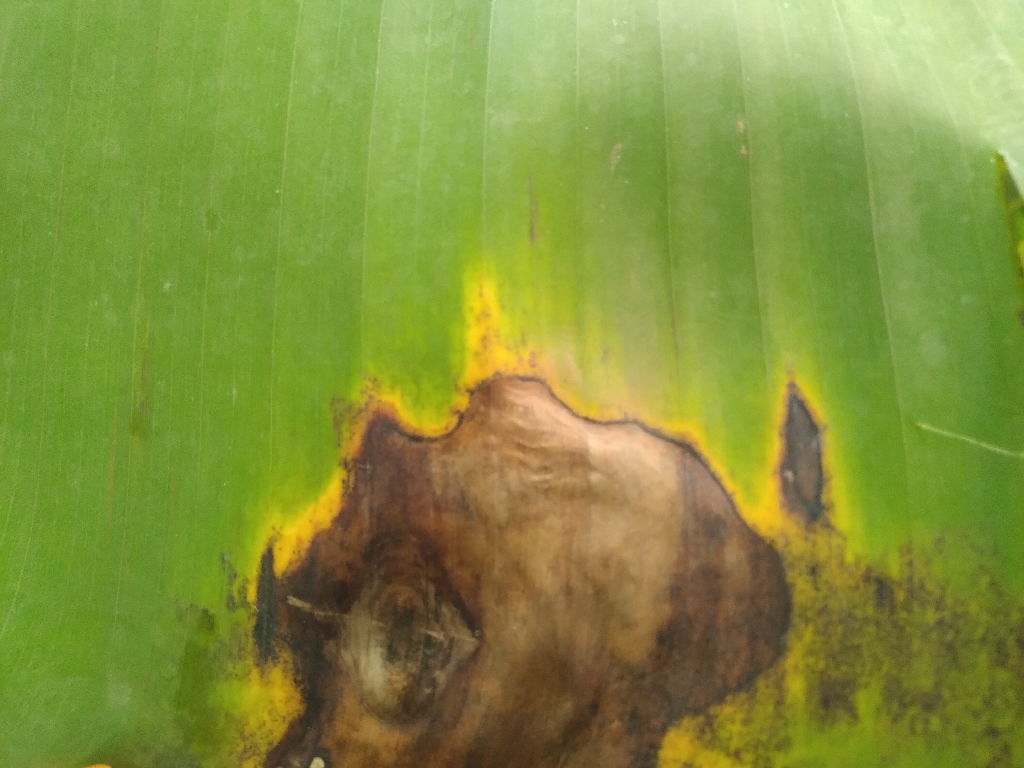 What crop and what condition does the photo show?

banana, black sigatoka
